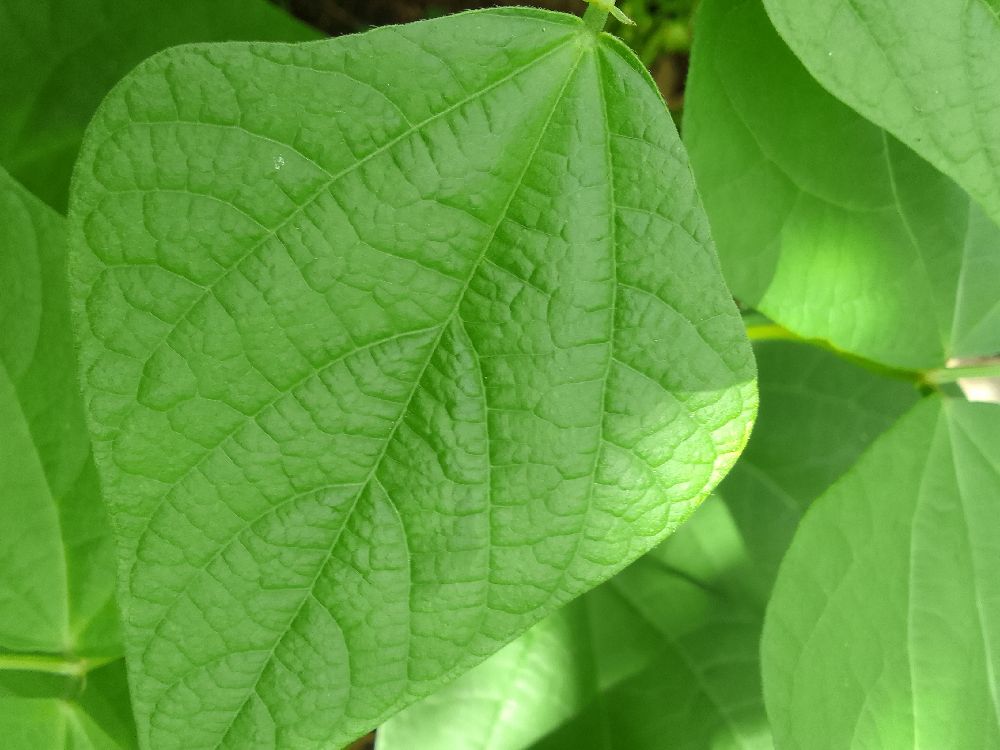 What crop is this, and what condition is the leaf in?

common bean, healthy
